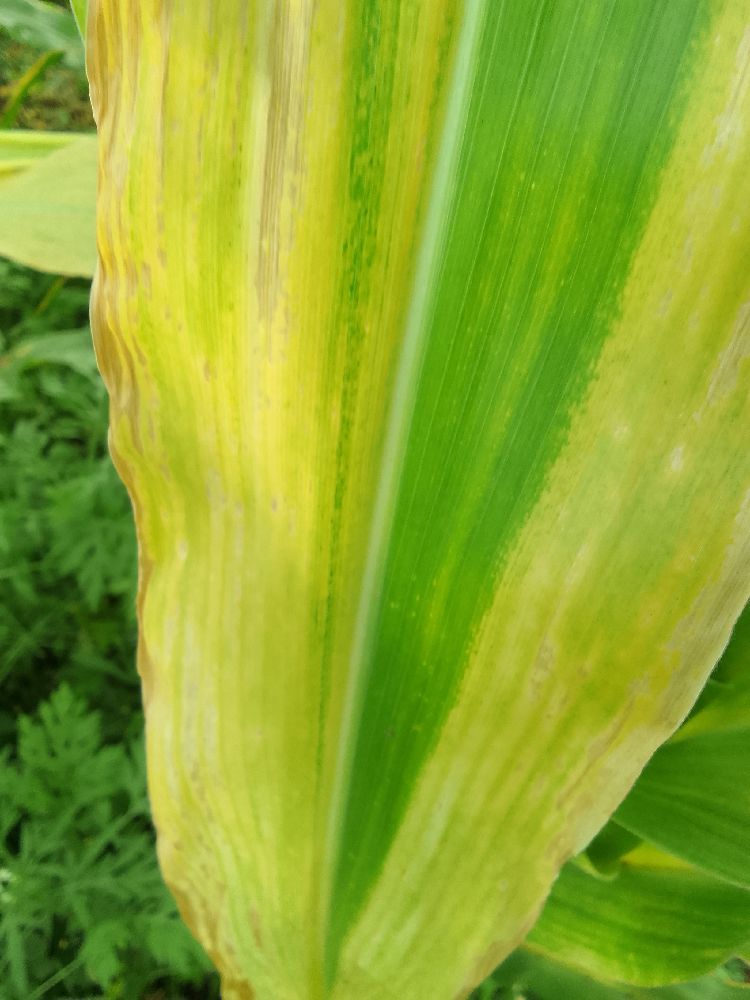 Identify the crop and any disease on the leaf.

maize, maize lethal necrosis
